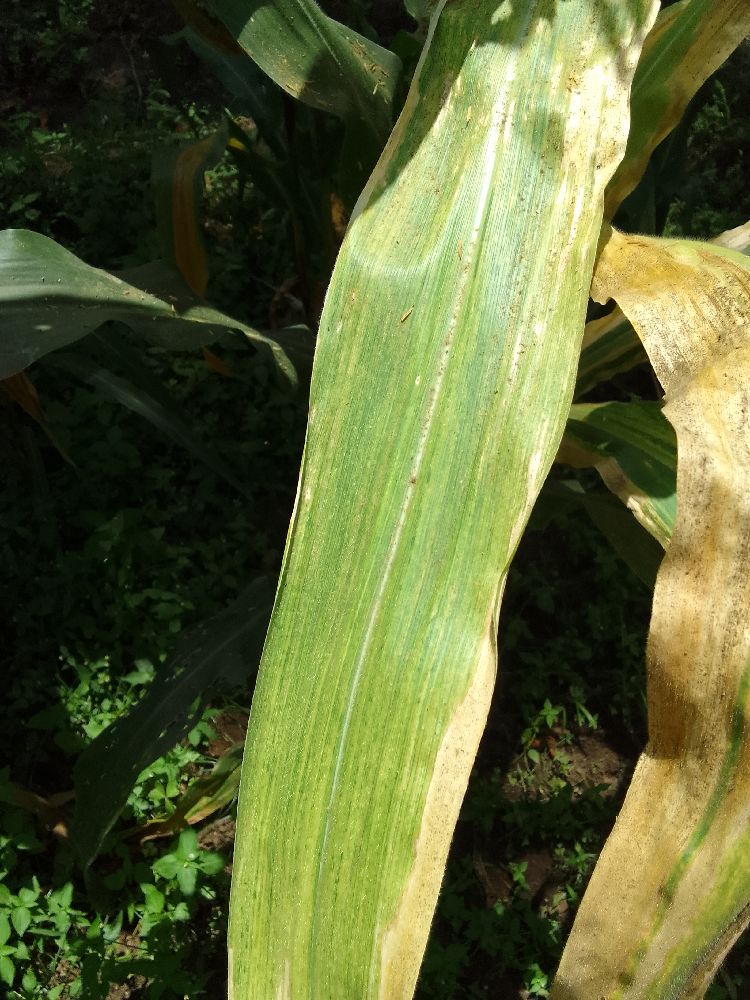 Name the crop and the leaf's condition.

maize, maize lethal necrosis
